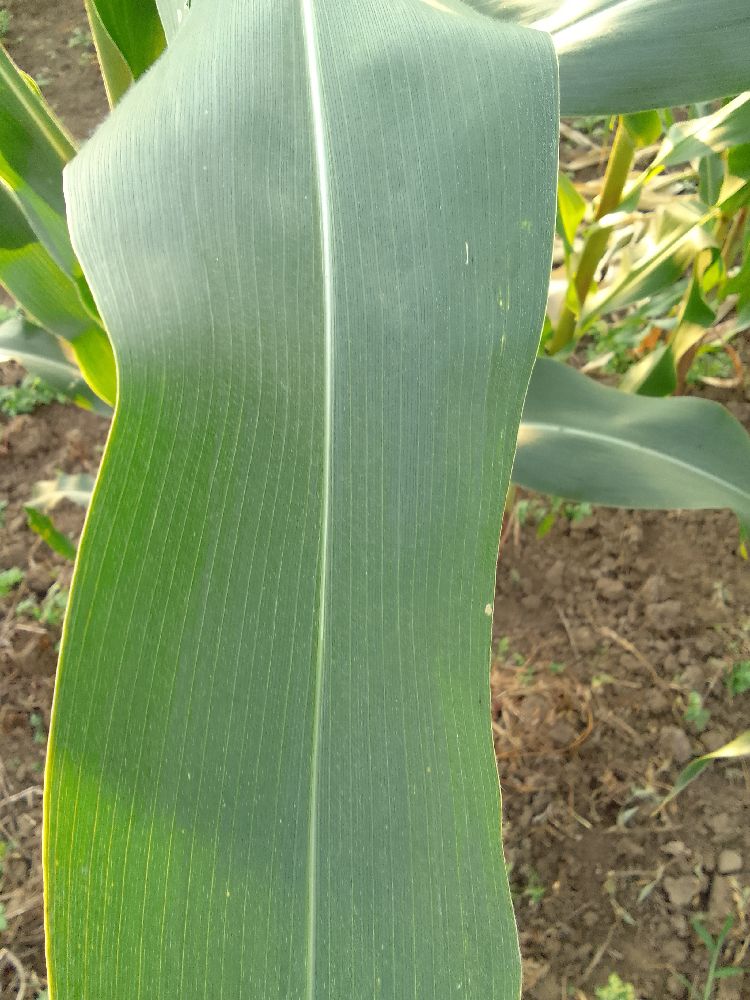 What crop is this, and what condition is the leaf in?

maize, healthy
